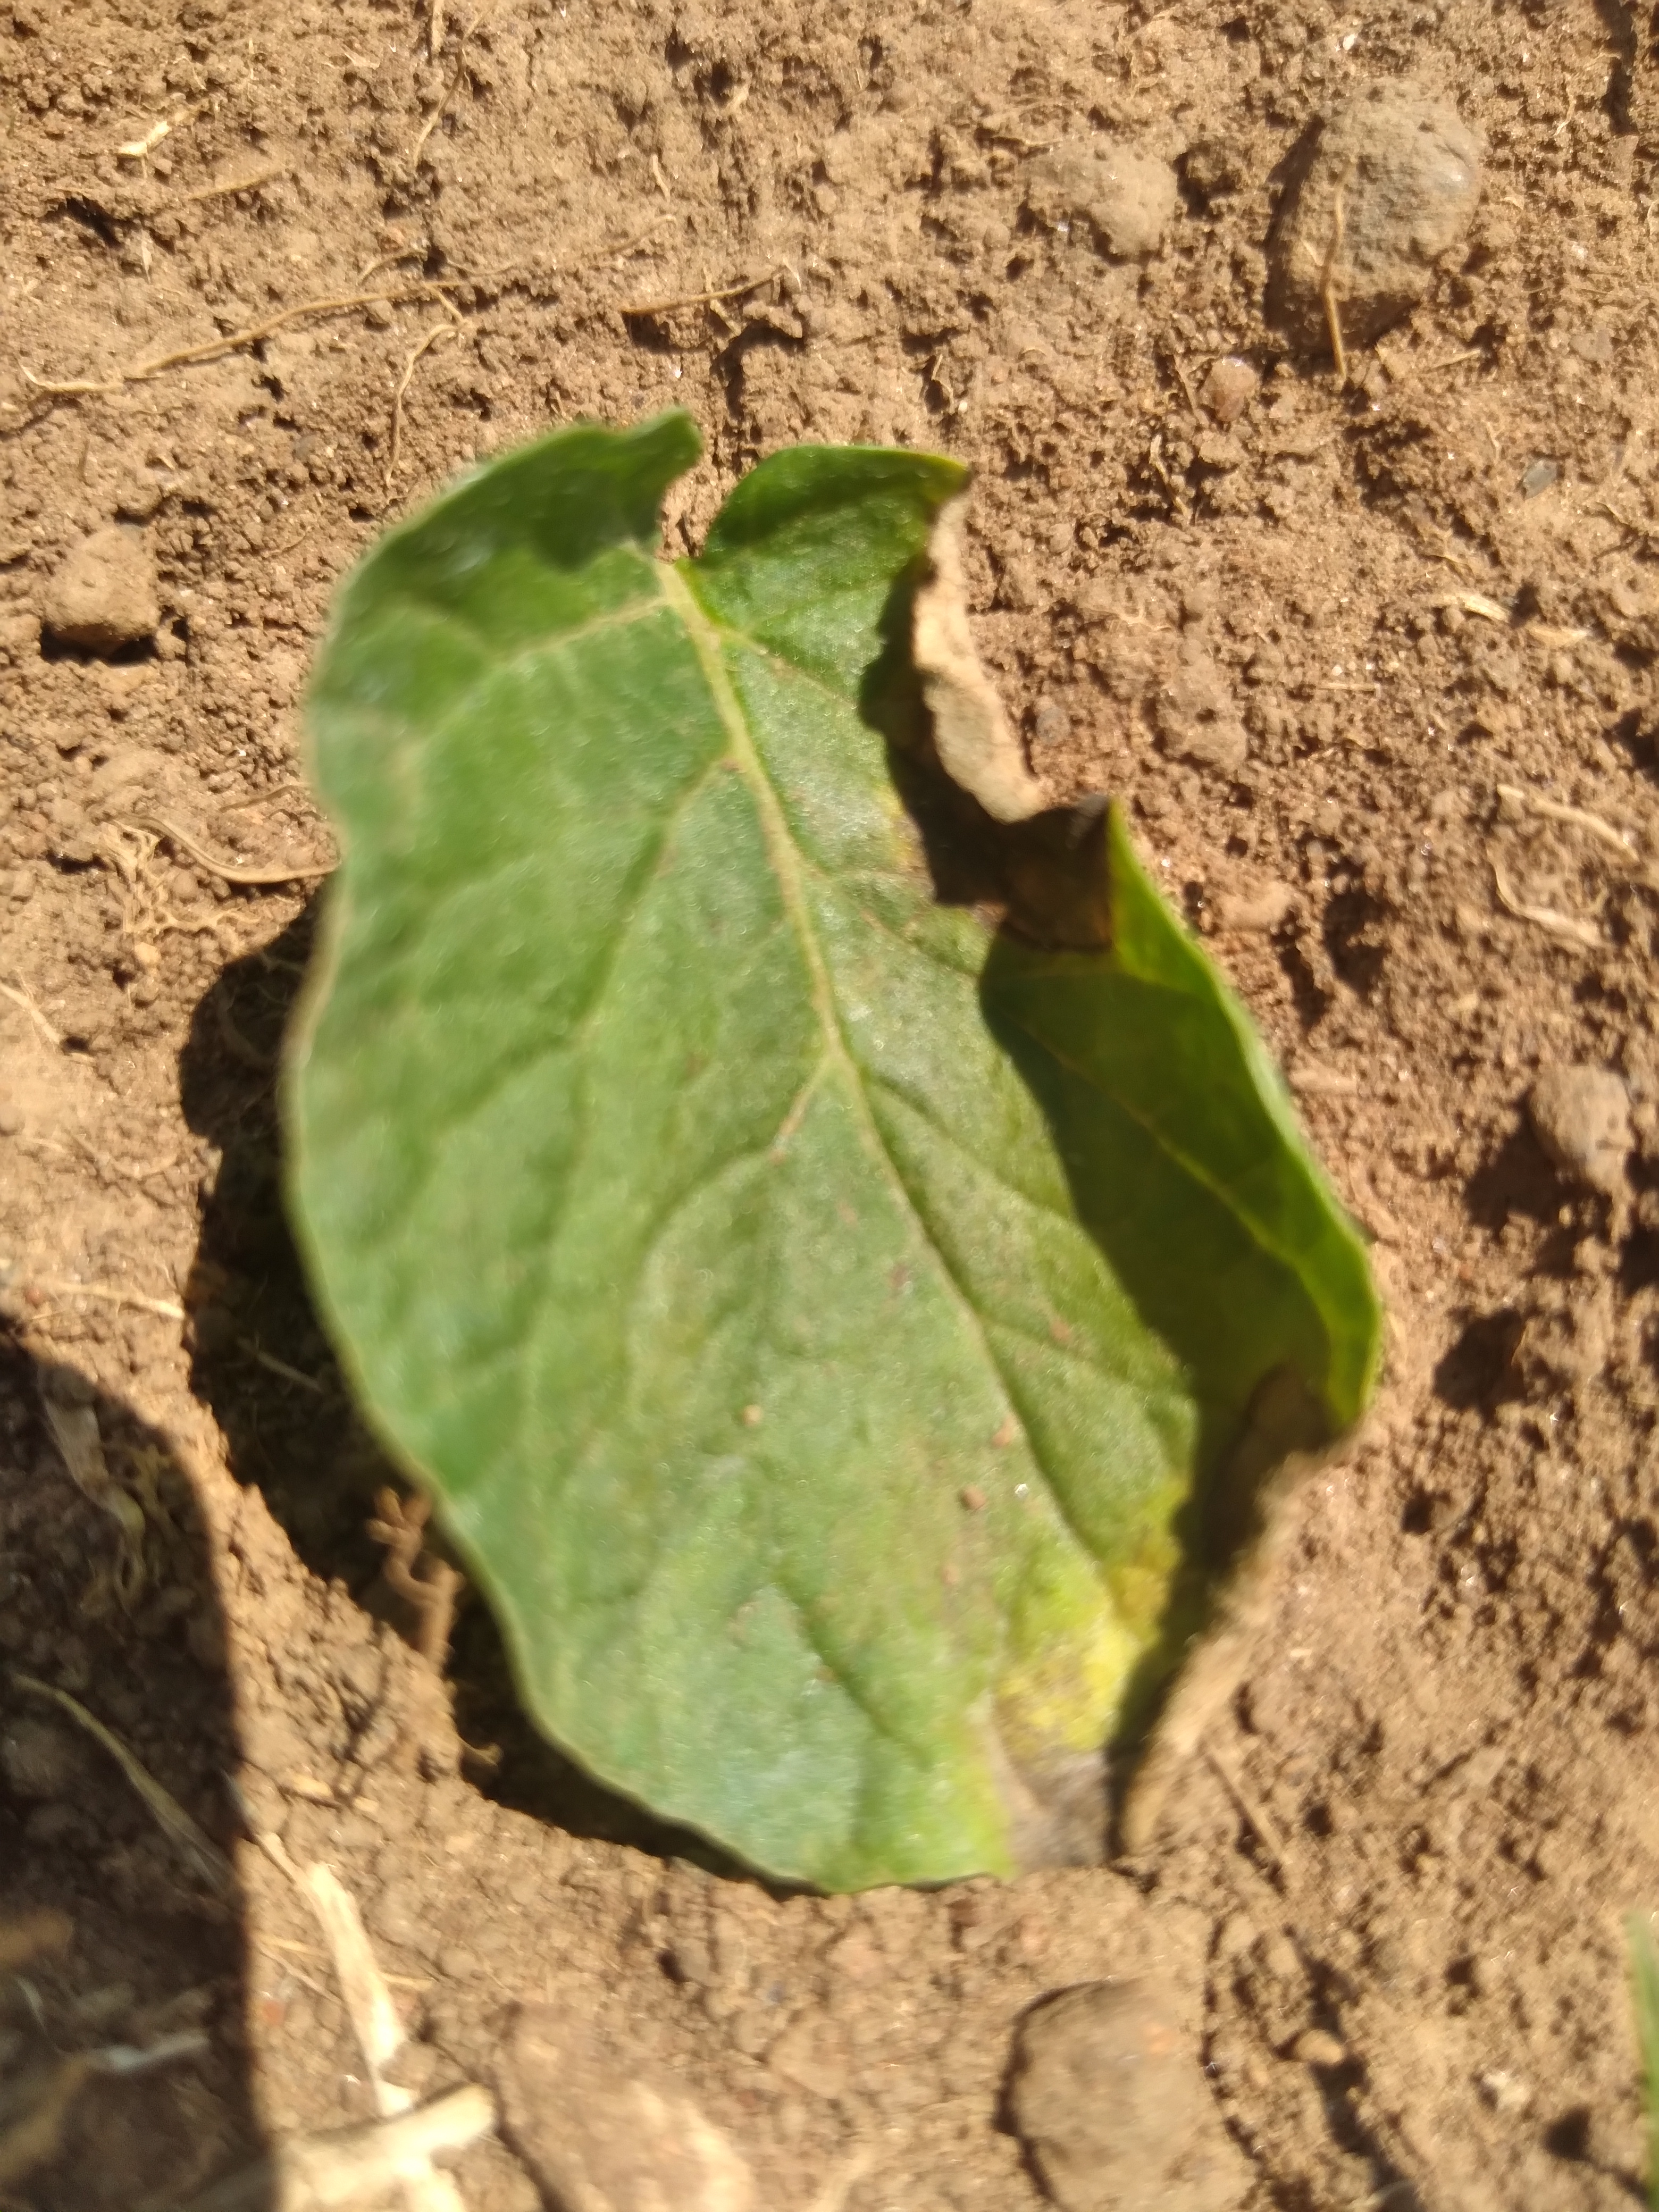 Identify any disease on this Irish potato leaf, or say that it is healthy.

early blight
